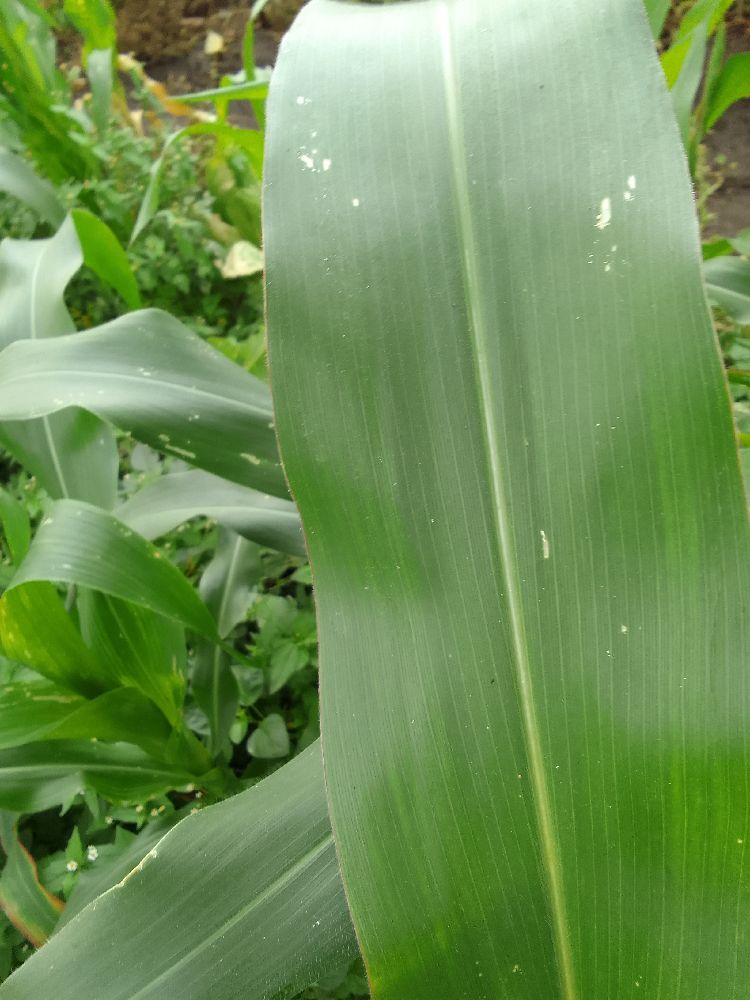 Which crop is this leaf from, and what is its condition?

maize, healthy
